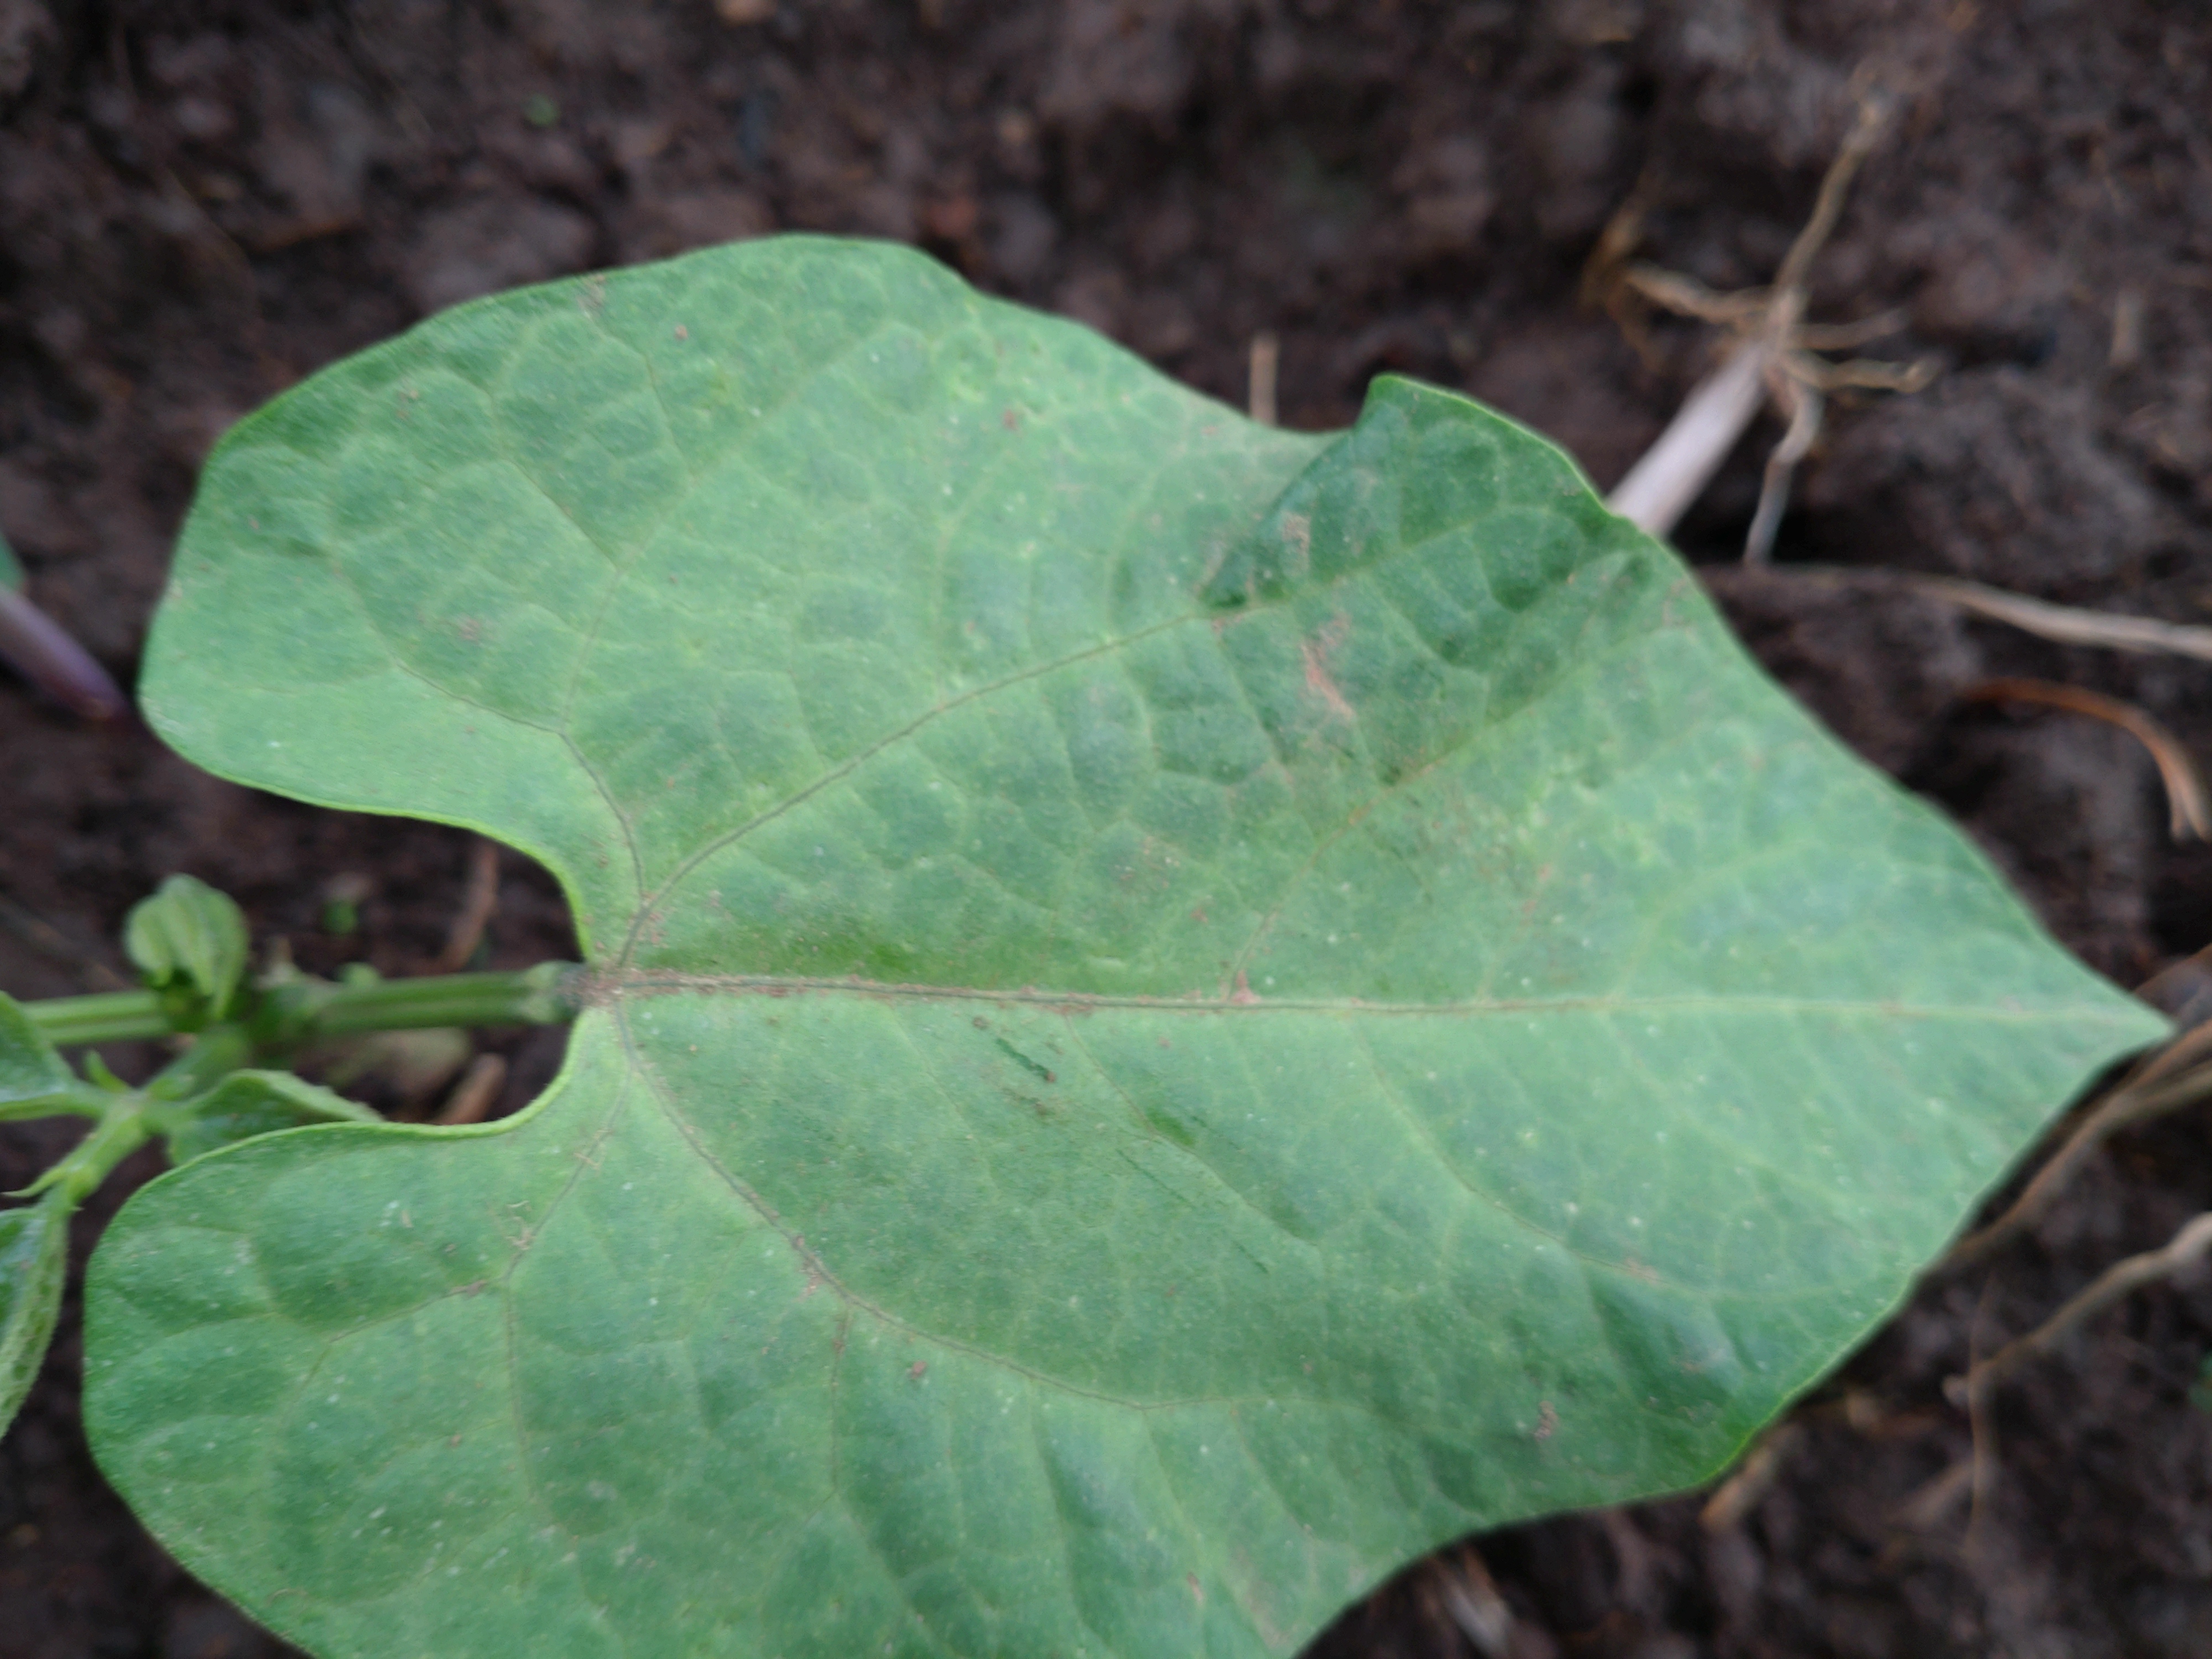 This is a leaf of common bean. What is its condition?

healthy
